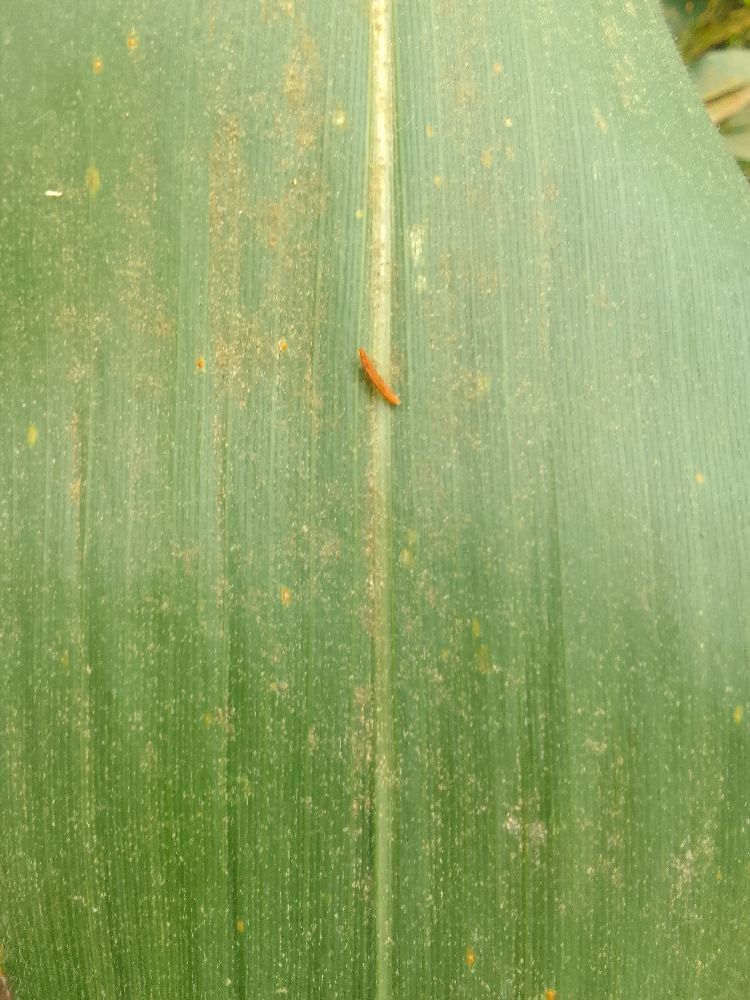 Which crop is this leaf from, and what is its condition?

maize, healthy
